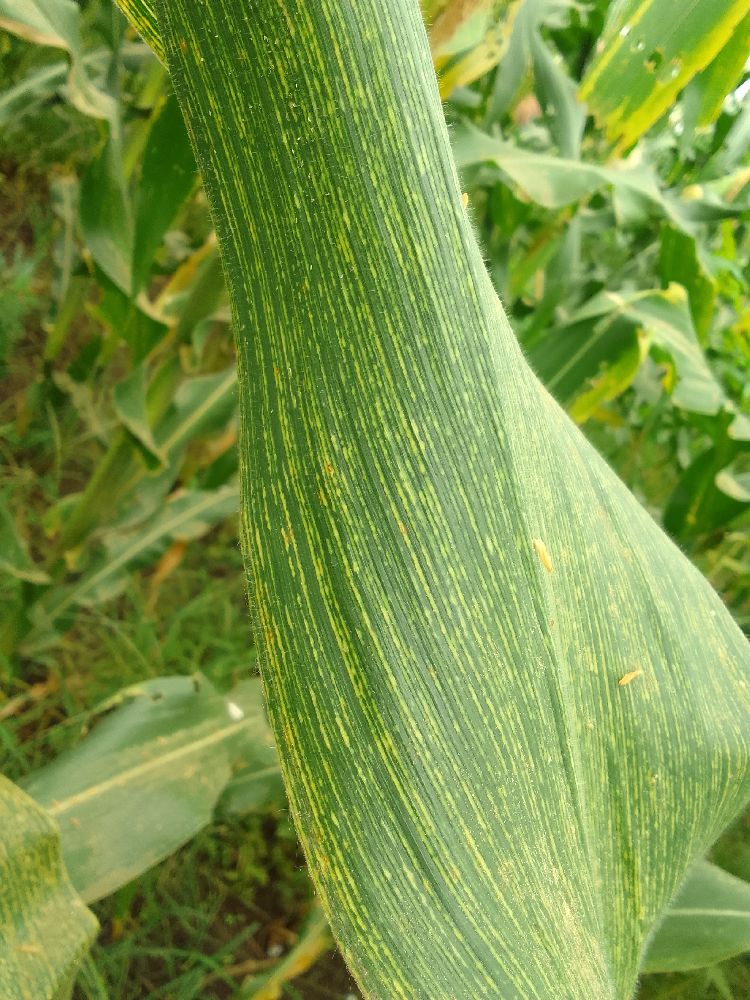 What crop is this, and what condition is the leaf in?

maize, maize streak virus
